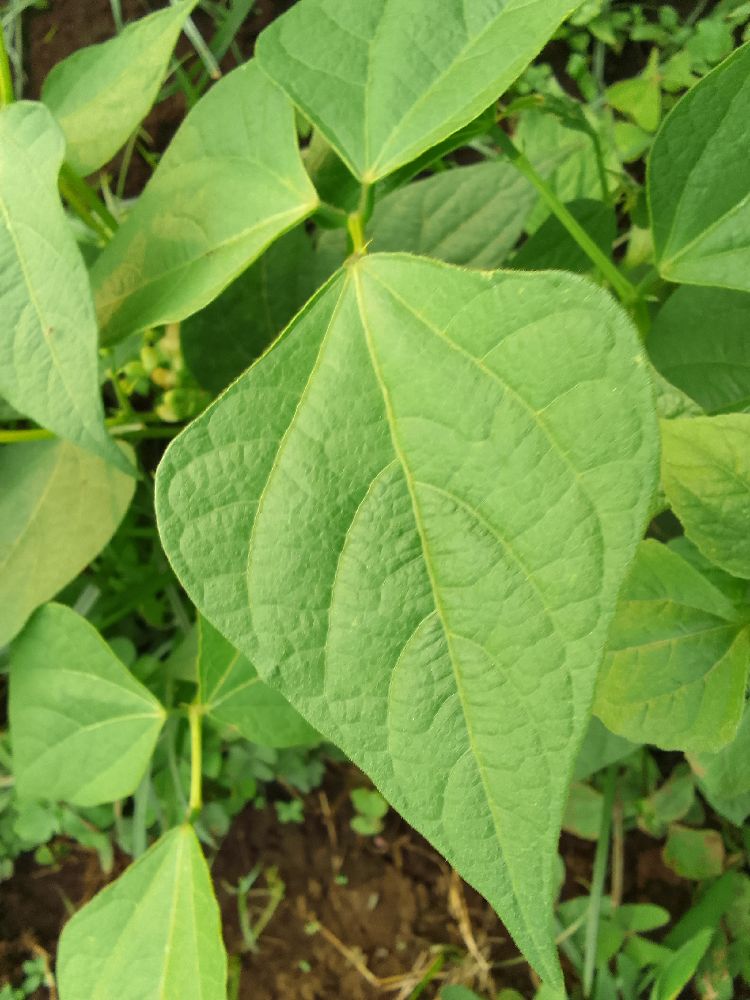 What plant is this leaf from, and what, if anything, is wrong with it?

maize, healthy
